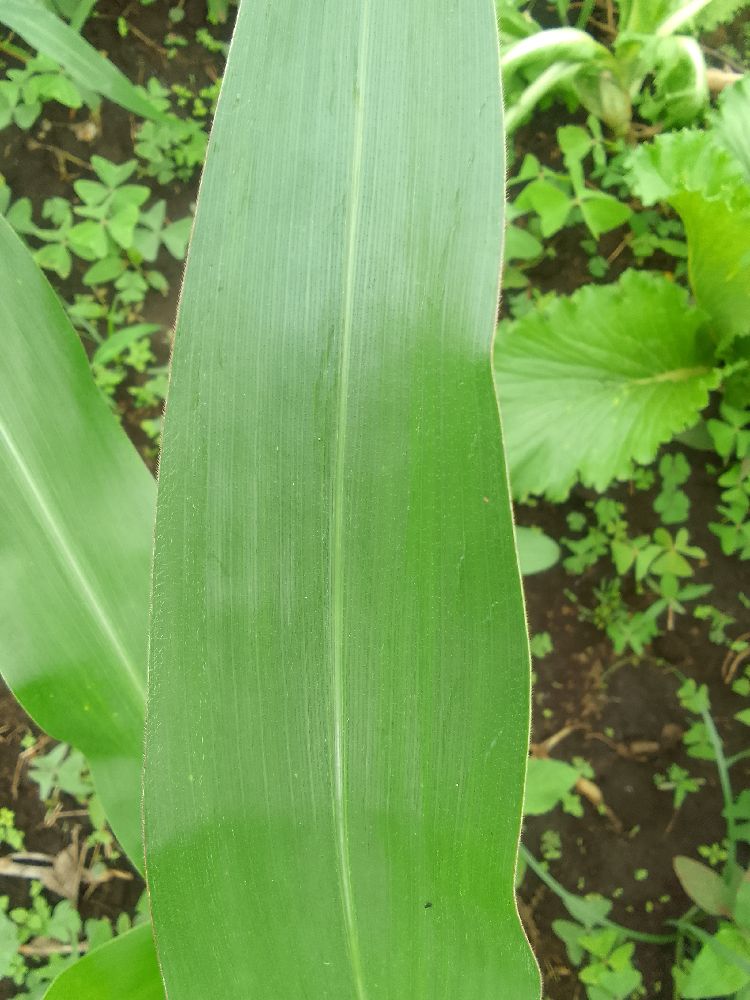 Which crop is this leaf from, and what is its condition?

maize, healthy
